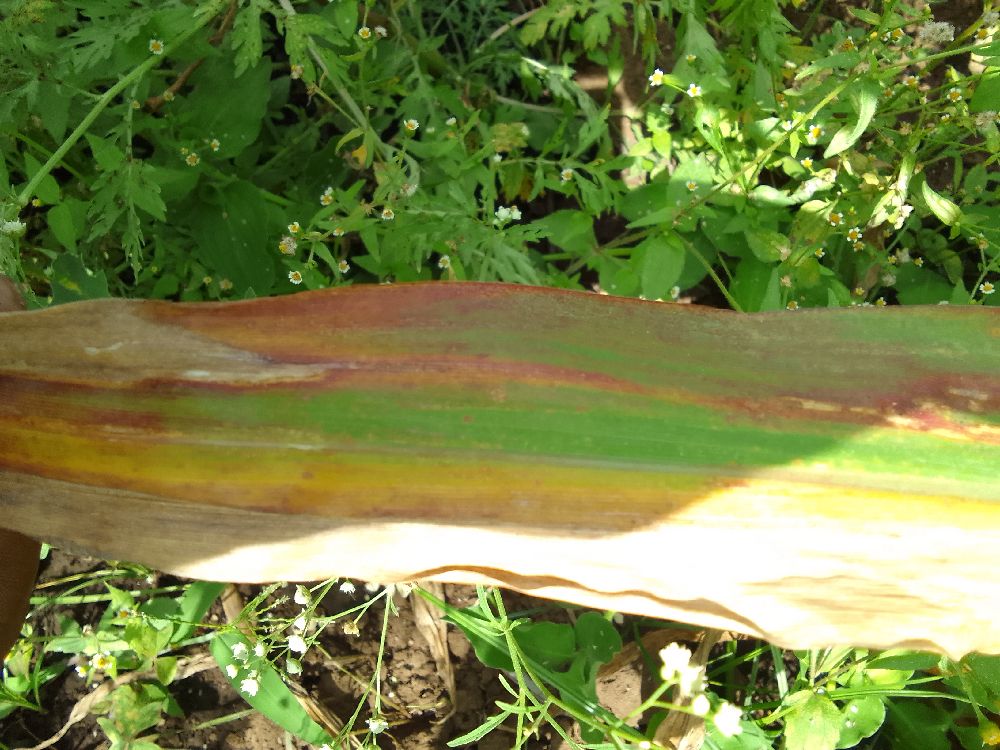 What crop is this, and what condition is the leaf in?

maize, maize lethal necrosis
